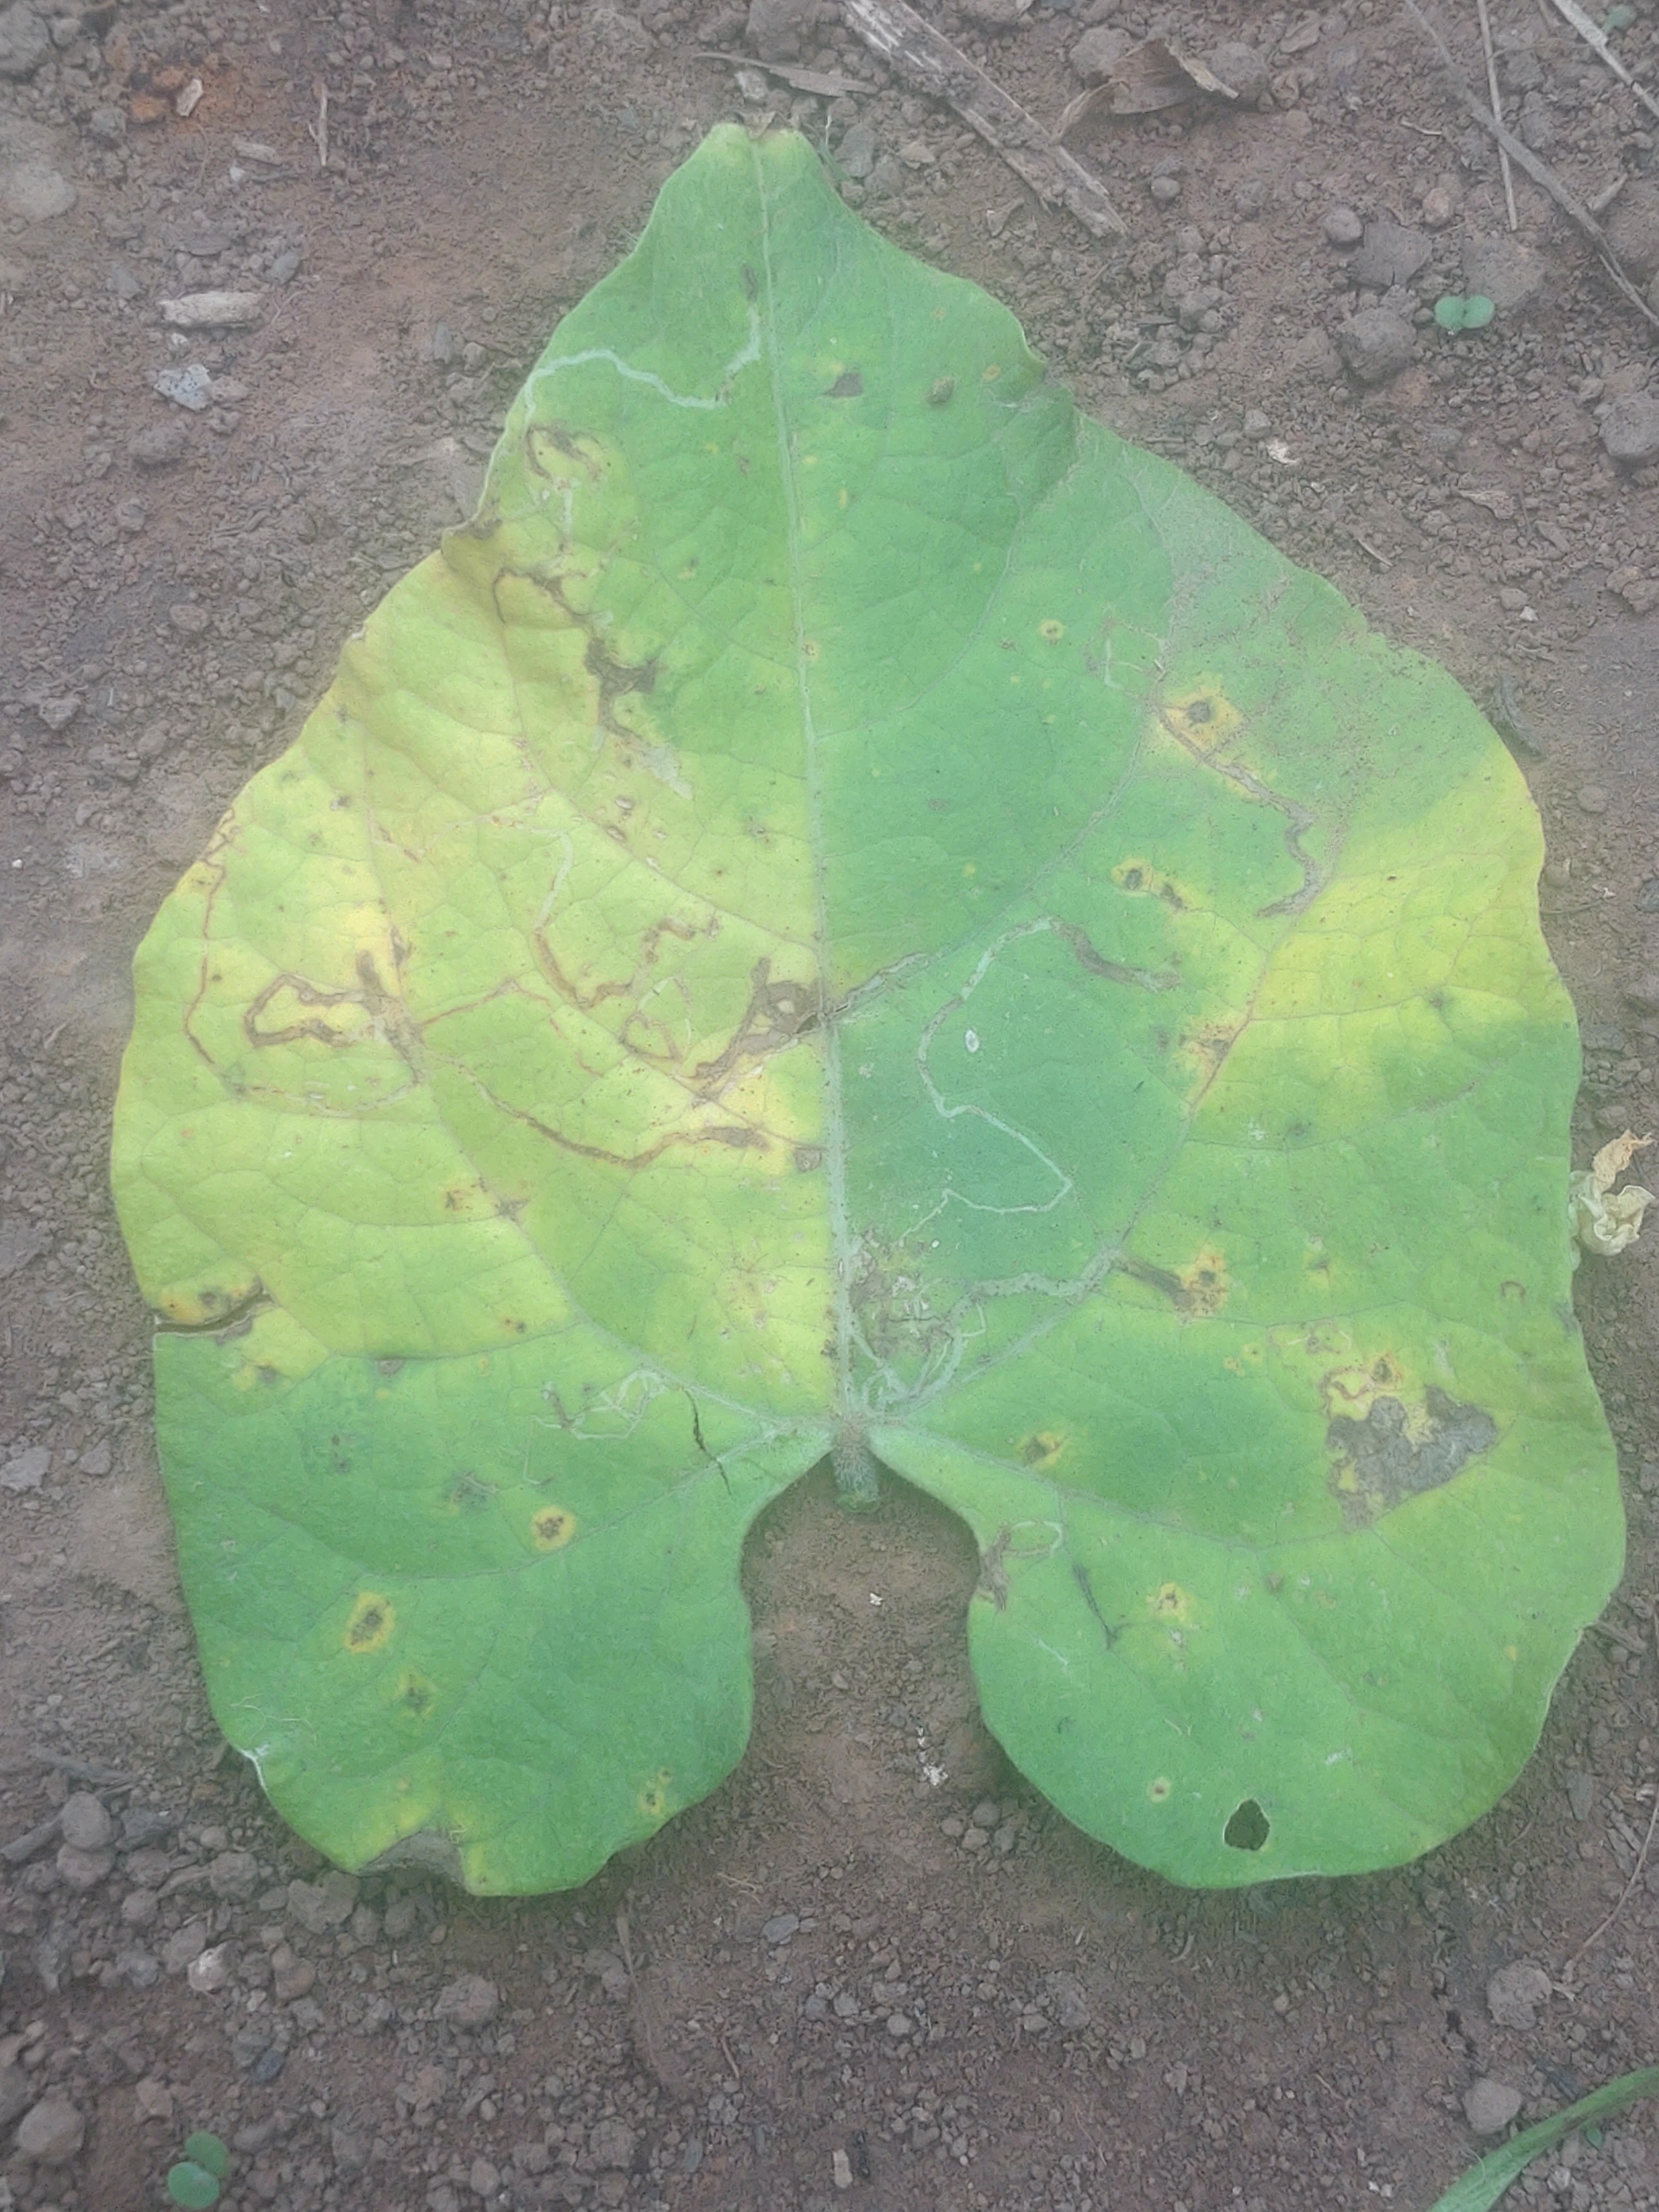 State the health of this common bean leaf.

anthracnose
